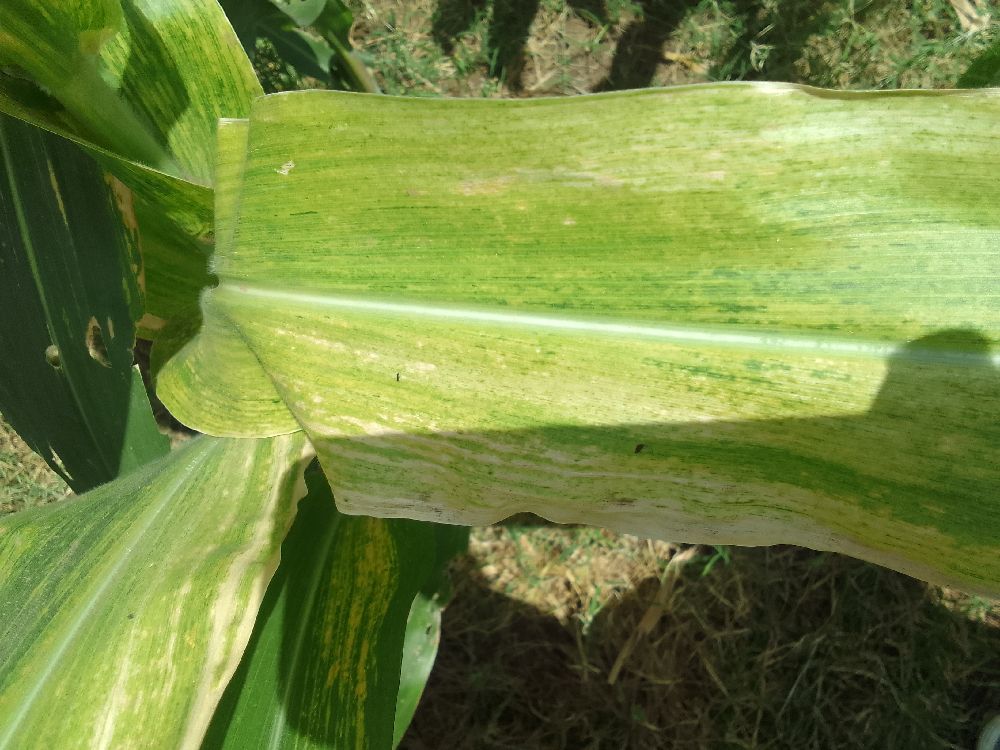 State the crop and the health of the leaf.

maize, maize lethal necrosis
